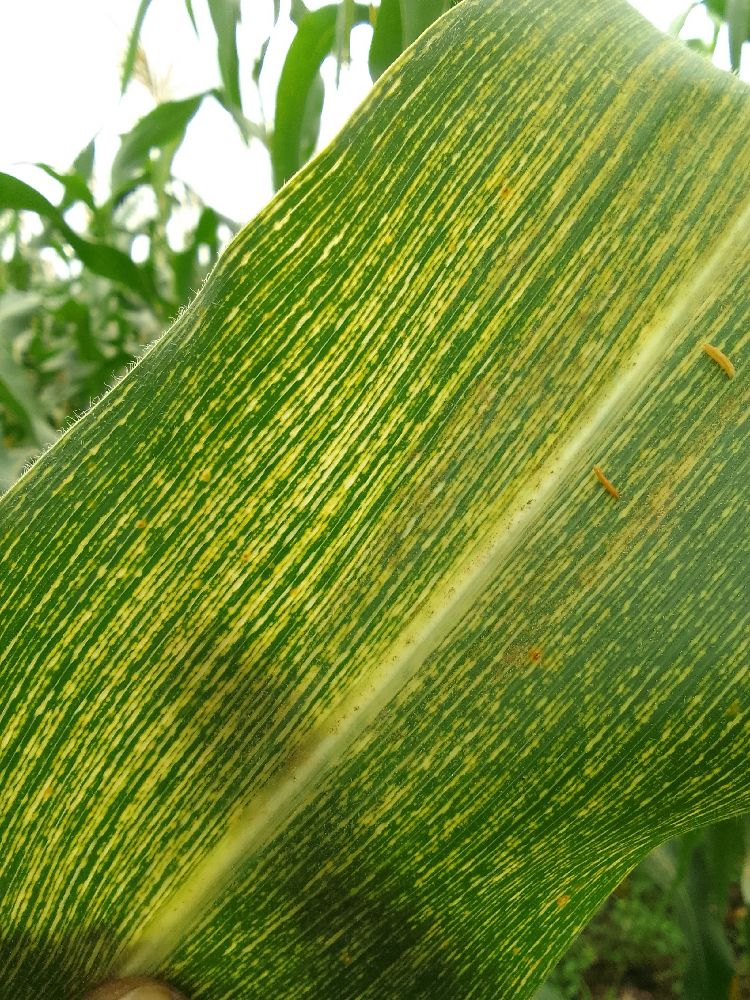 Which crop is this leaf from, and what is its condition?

maize, maize streak virus
